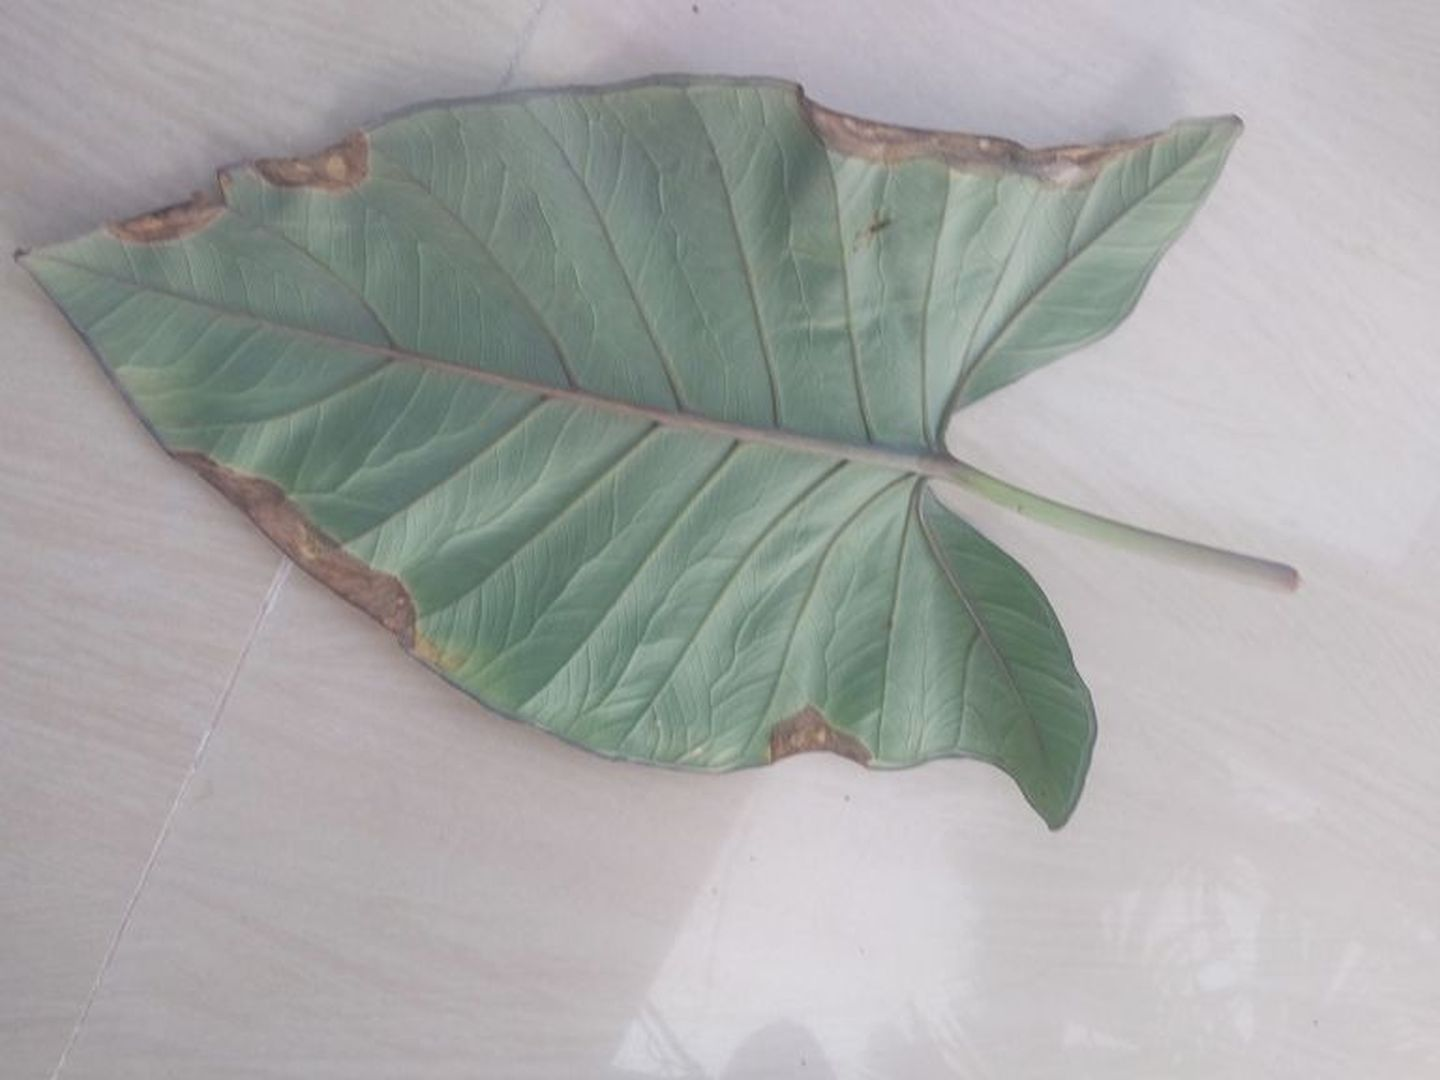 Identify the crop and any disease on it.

taro, leaf blight
